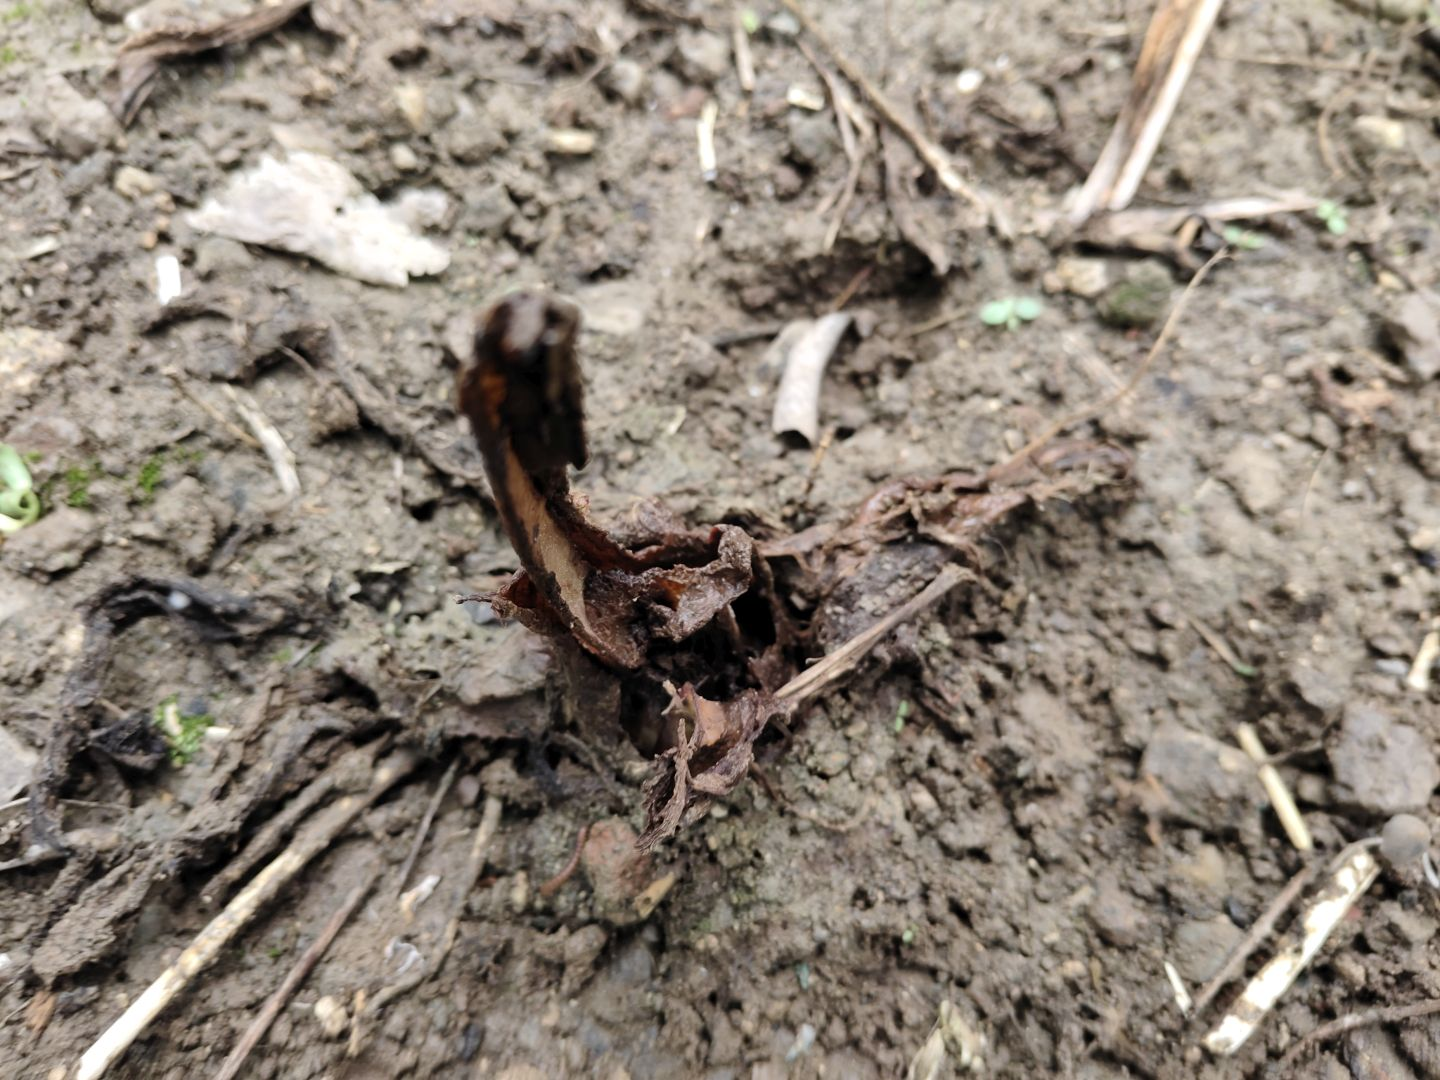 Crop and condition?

taro, root rot
